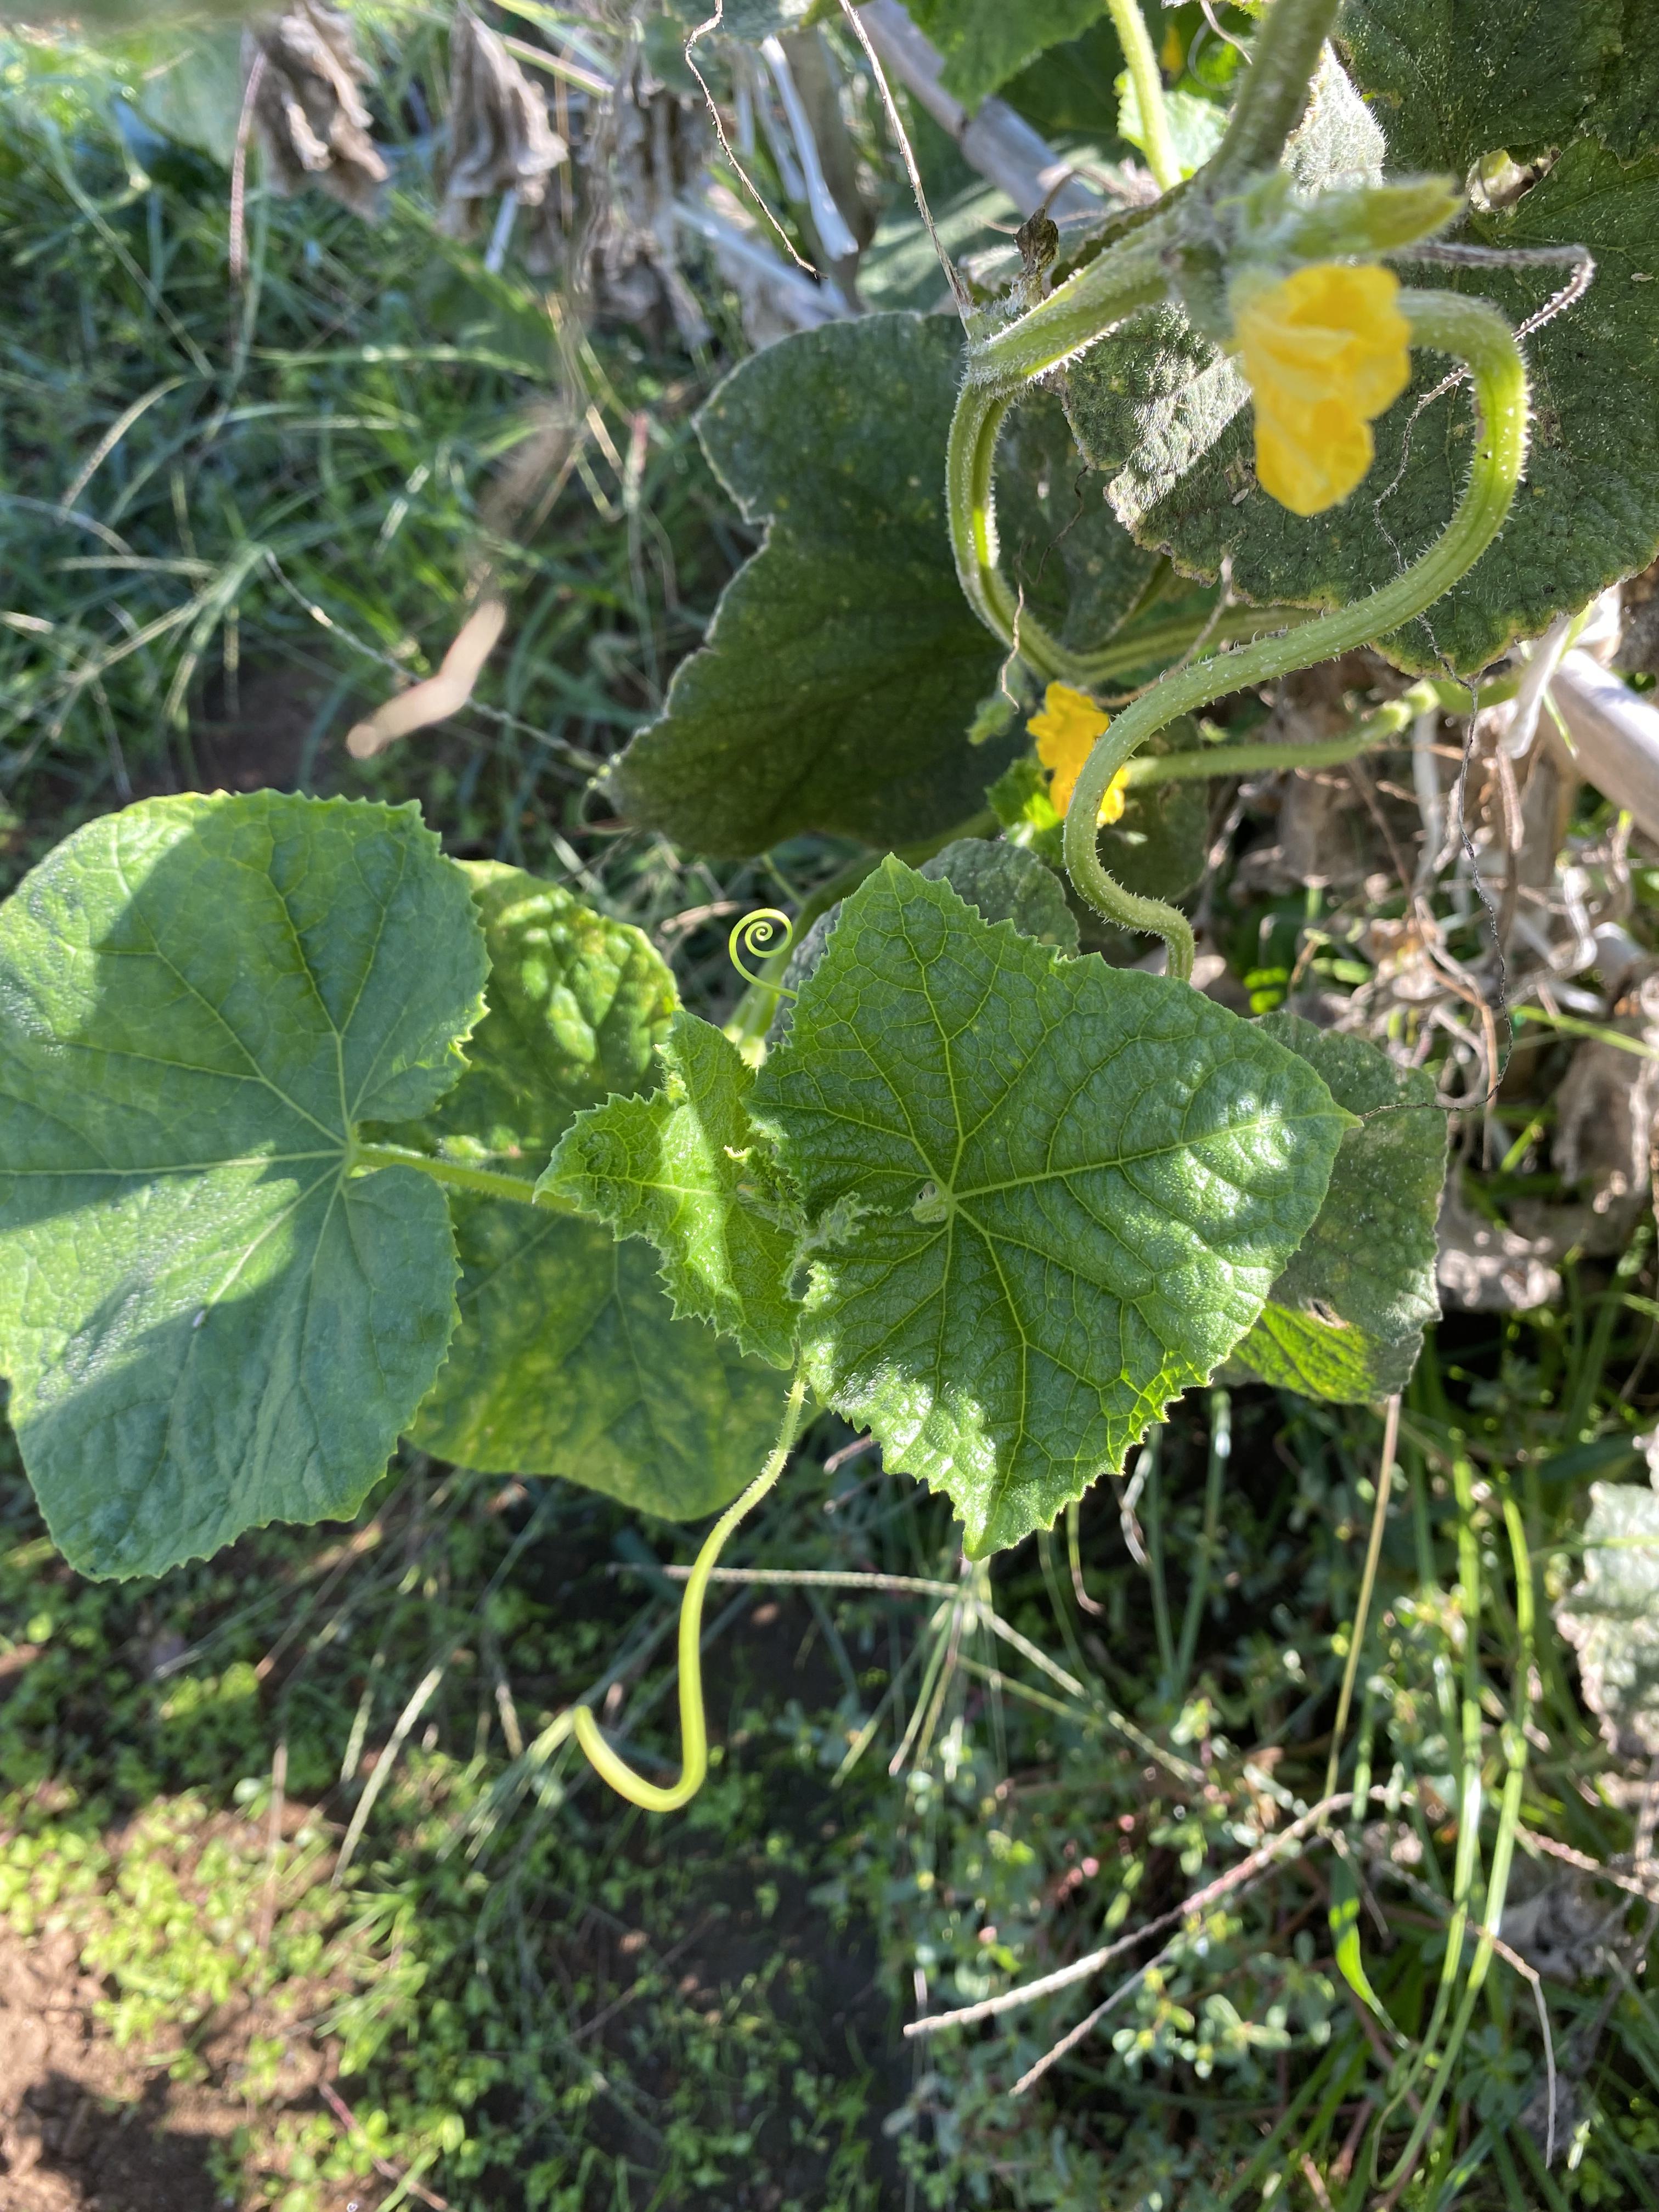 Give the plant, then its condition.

cucumber, healthy
